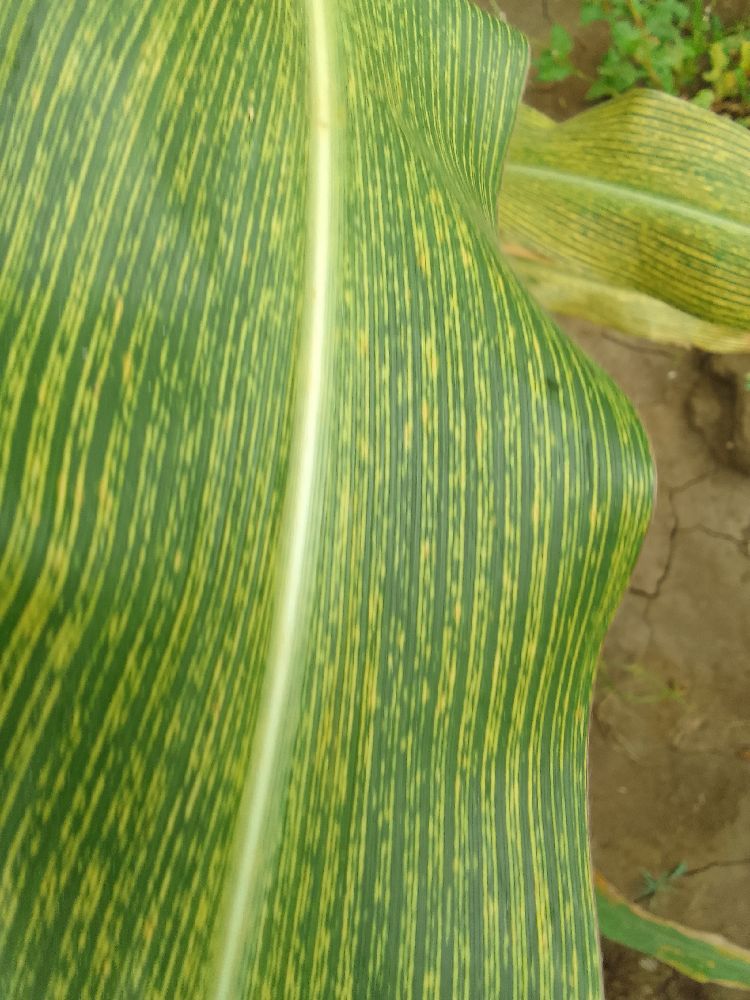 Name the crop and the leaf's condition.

maize, maize streak virus
